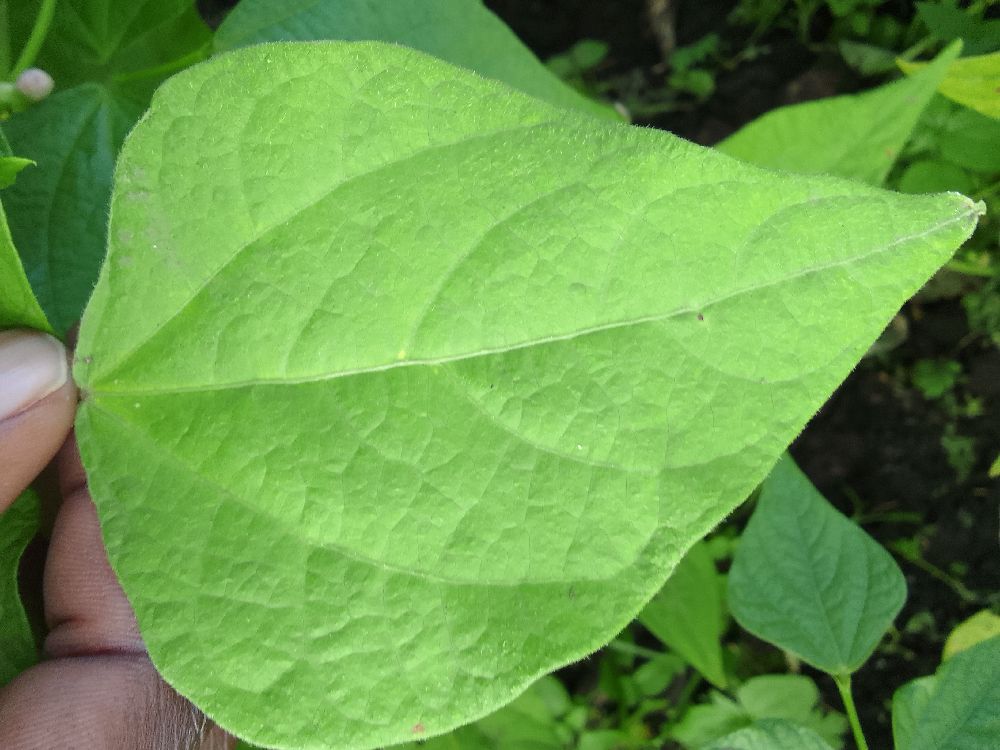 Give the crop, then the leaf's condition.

common bean, healthy
